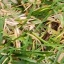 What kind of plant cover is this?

grass
